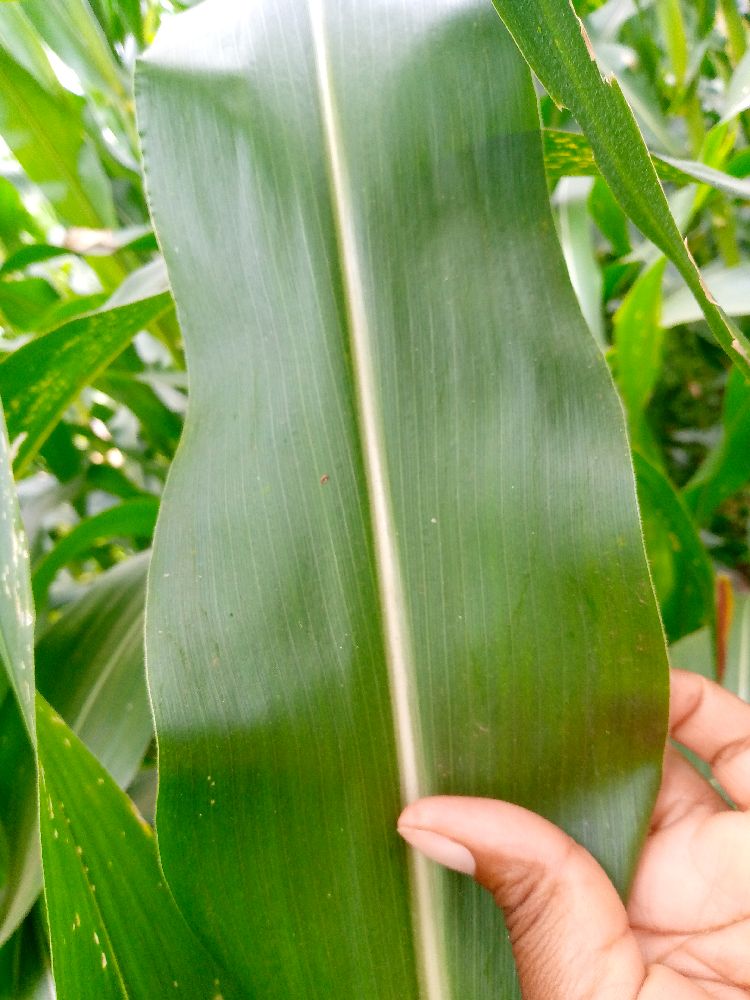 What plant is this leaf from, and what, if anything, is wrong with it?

maize, healthy
